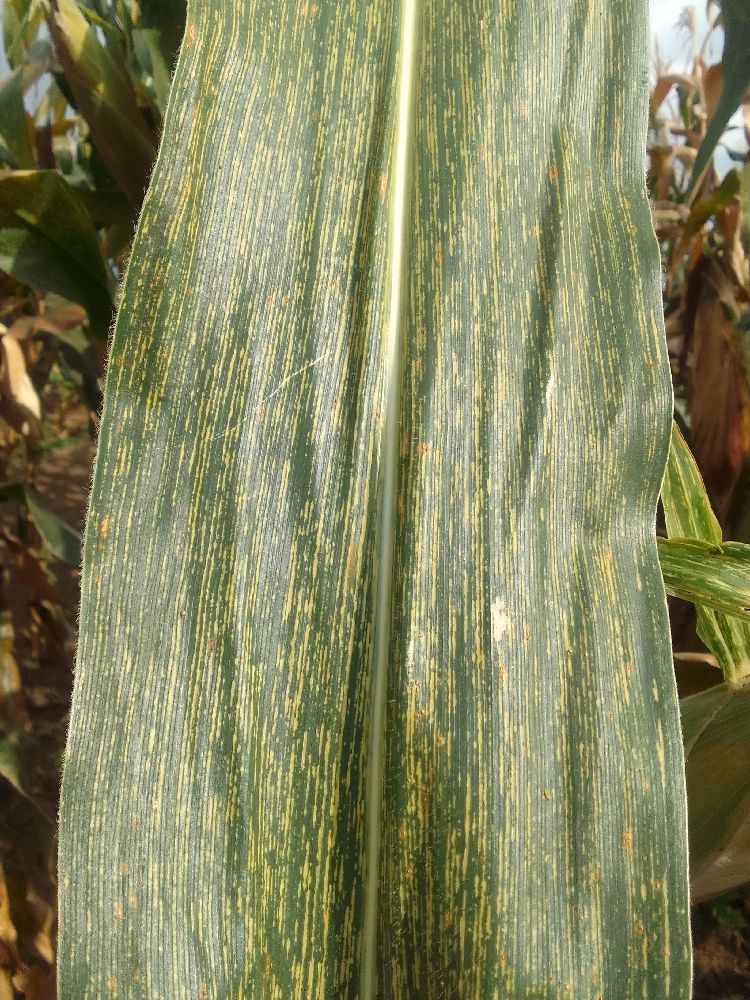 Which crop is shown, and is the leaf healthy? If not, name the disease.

maize, maize streak virus
